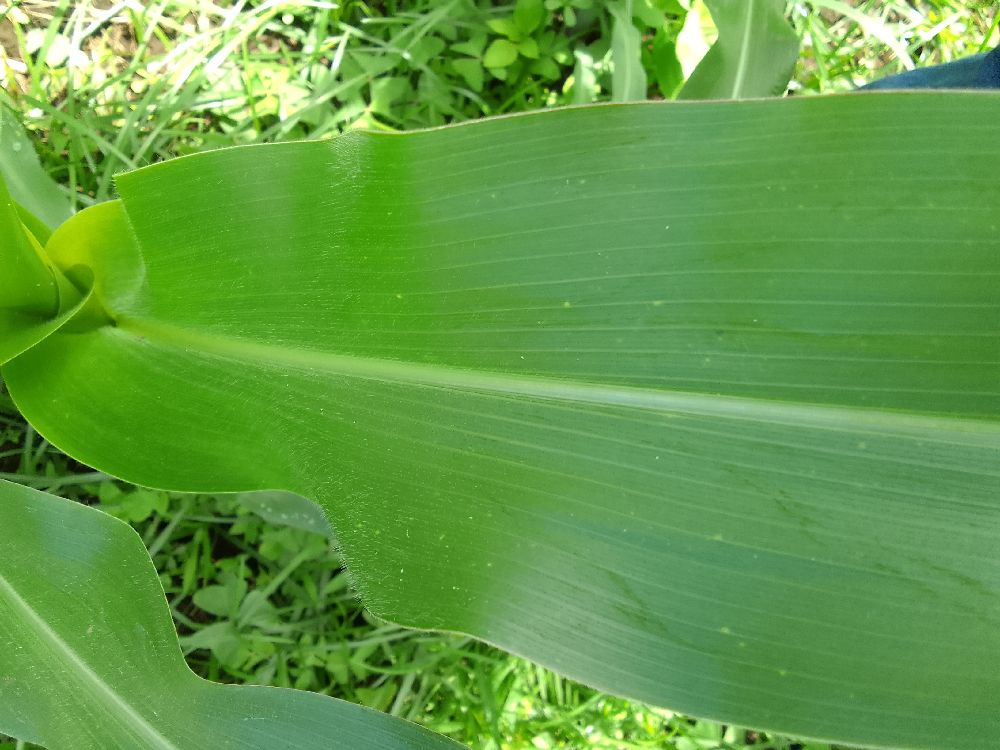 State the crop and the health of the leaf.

maize, healthy
